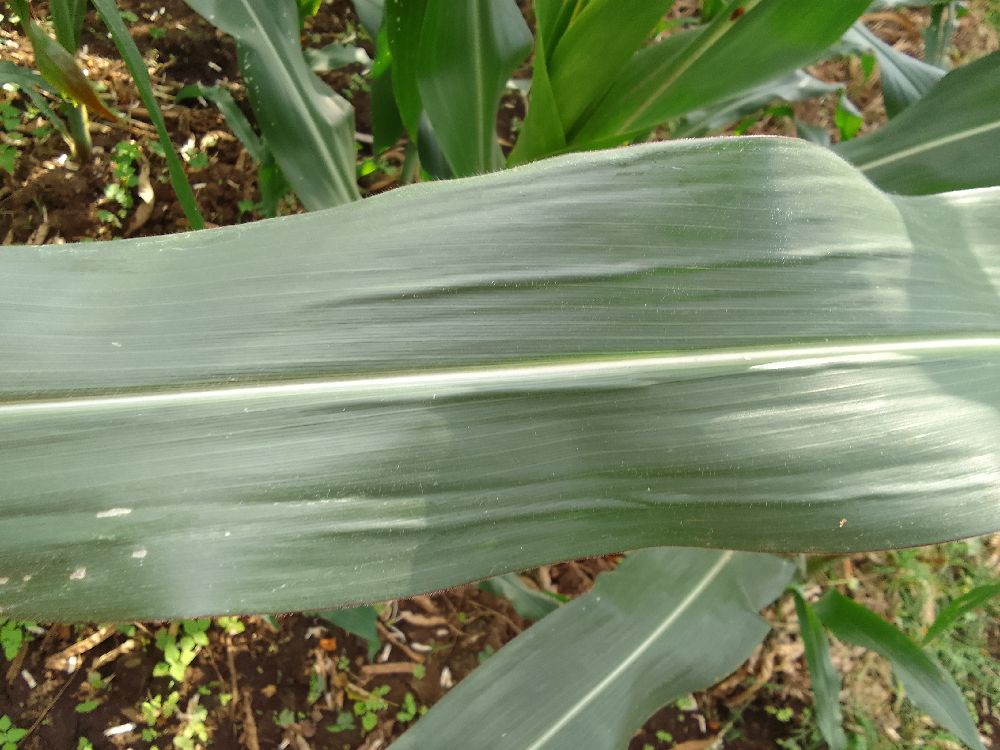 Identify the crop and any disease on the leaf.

maize, healthy
